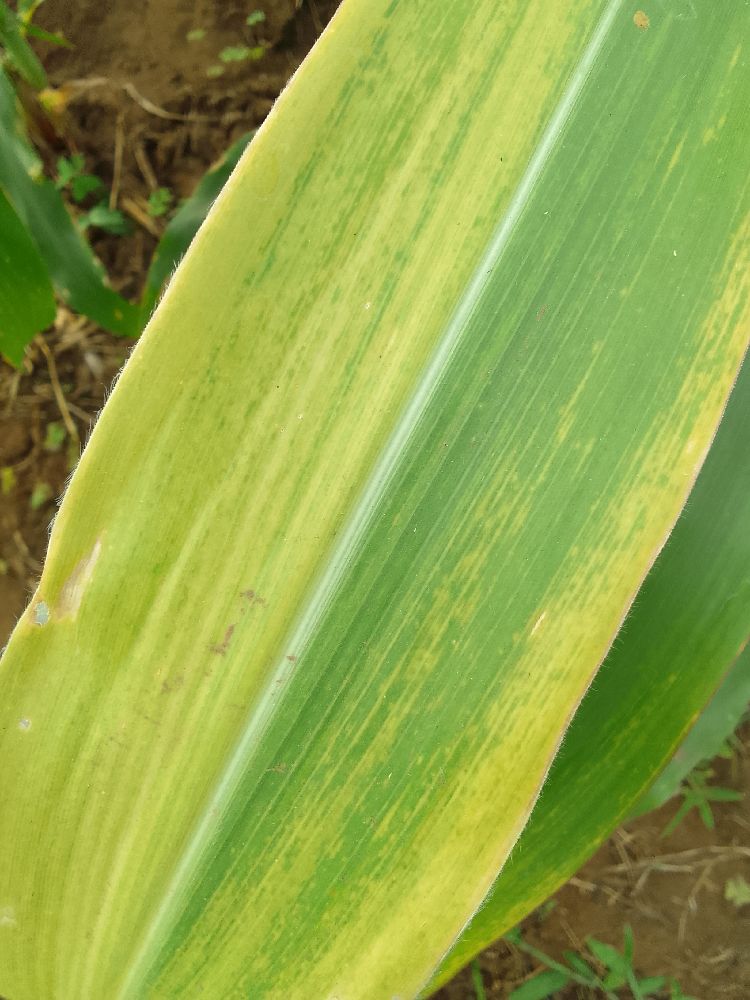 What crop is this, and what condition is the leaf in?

maize, maize lethal necrosis
